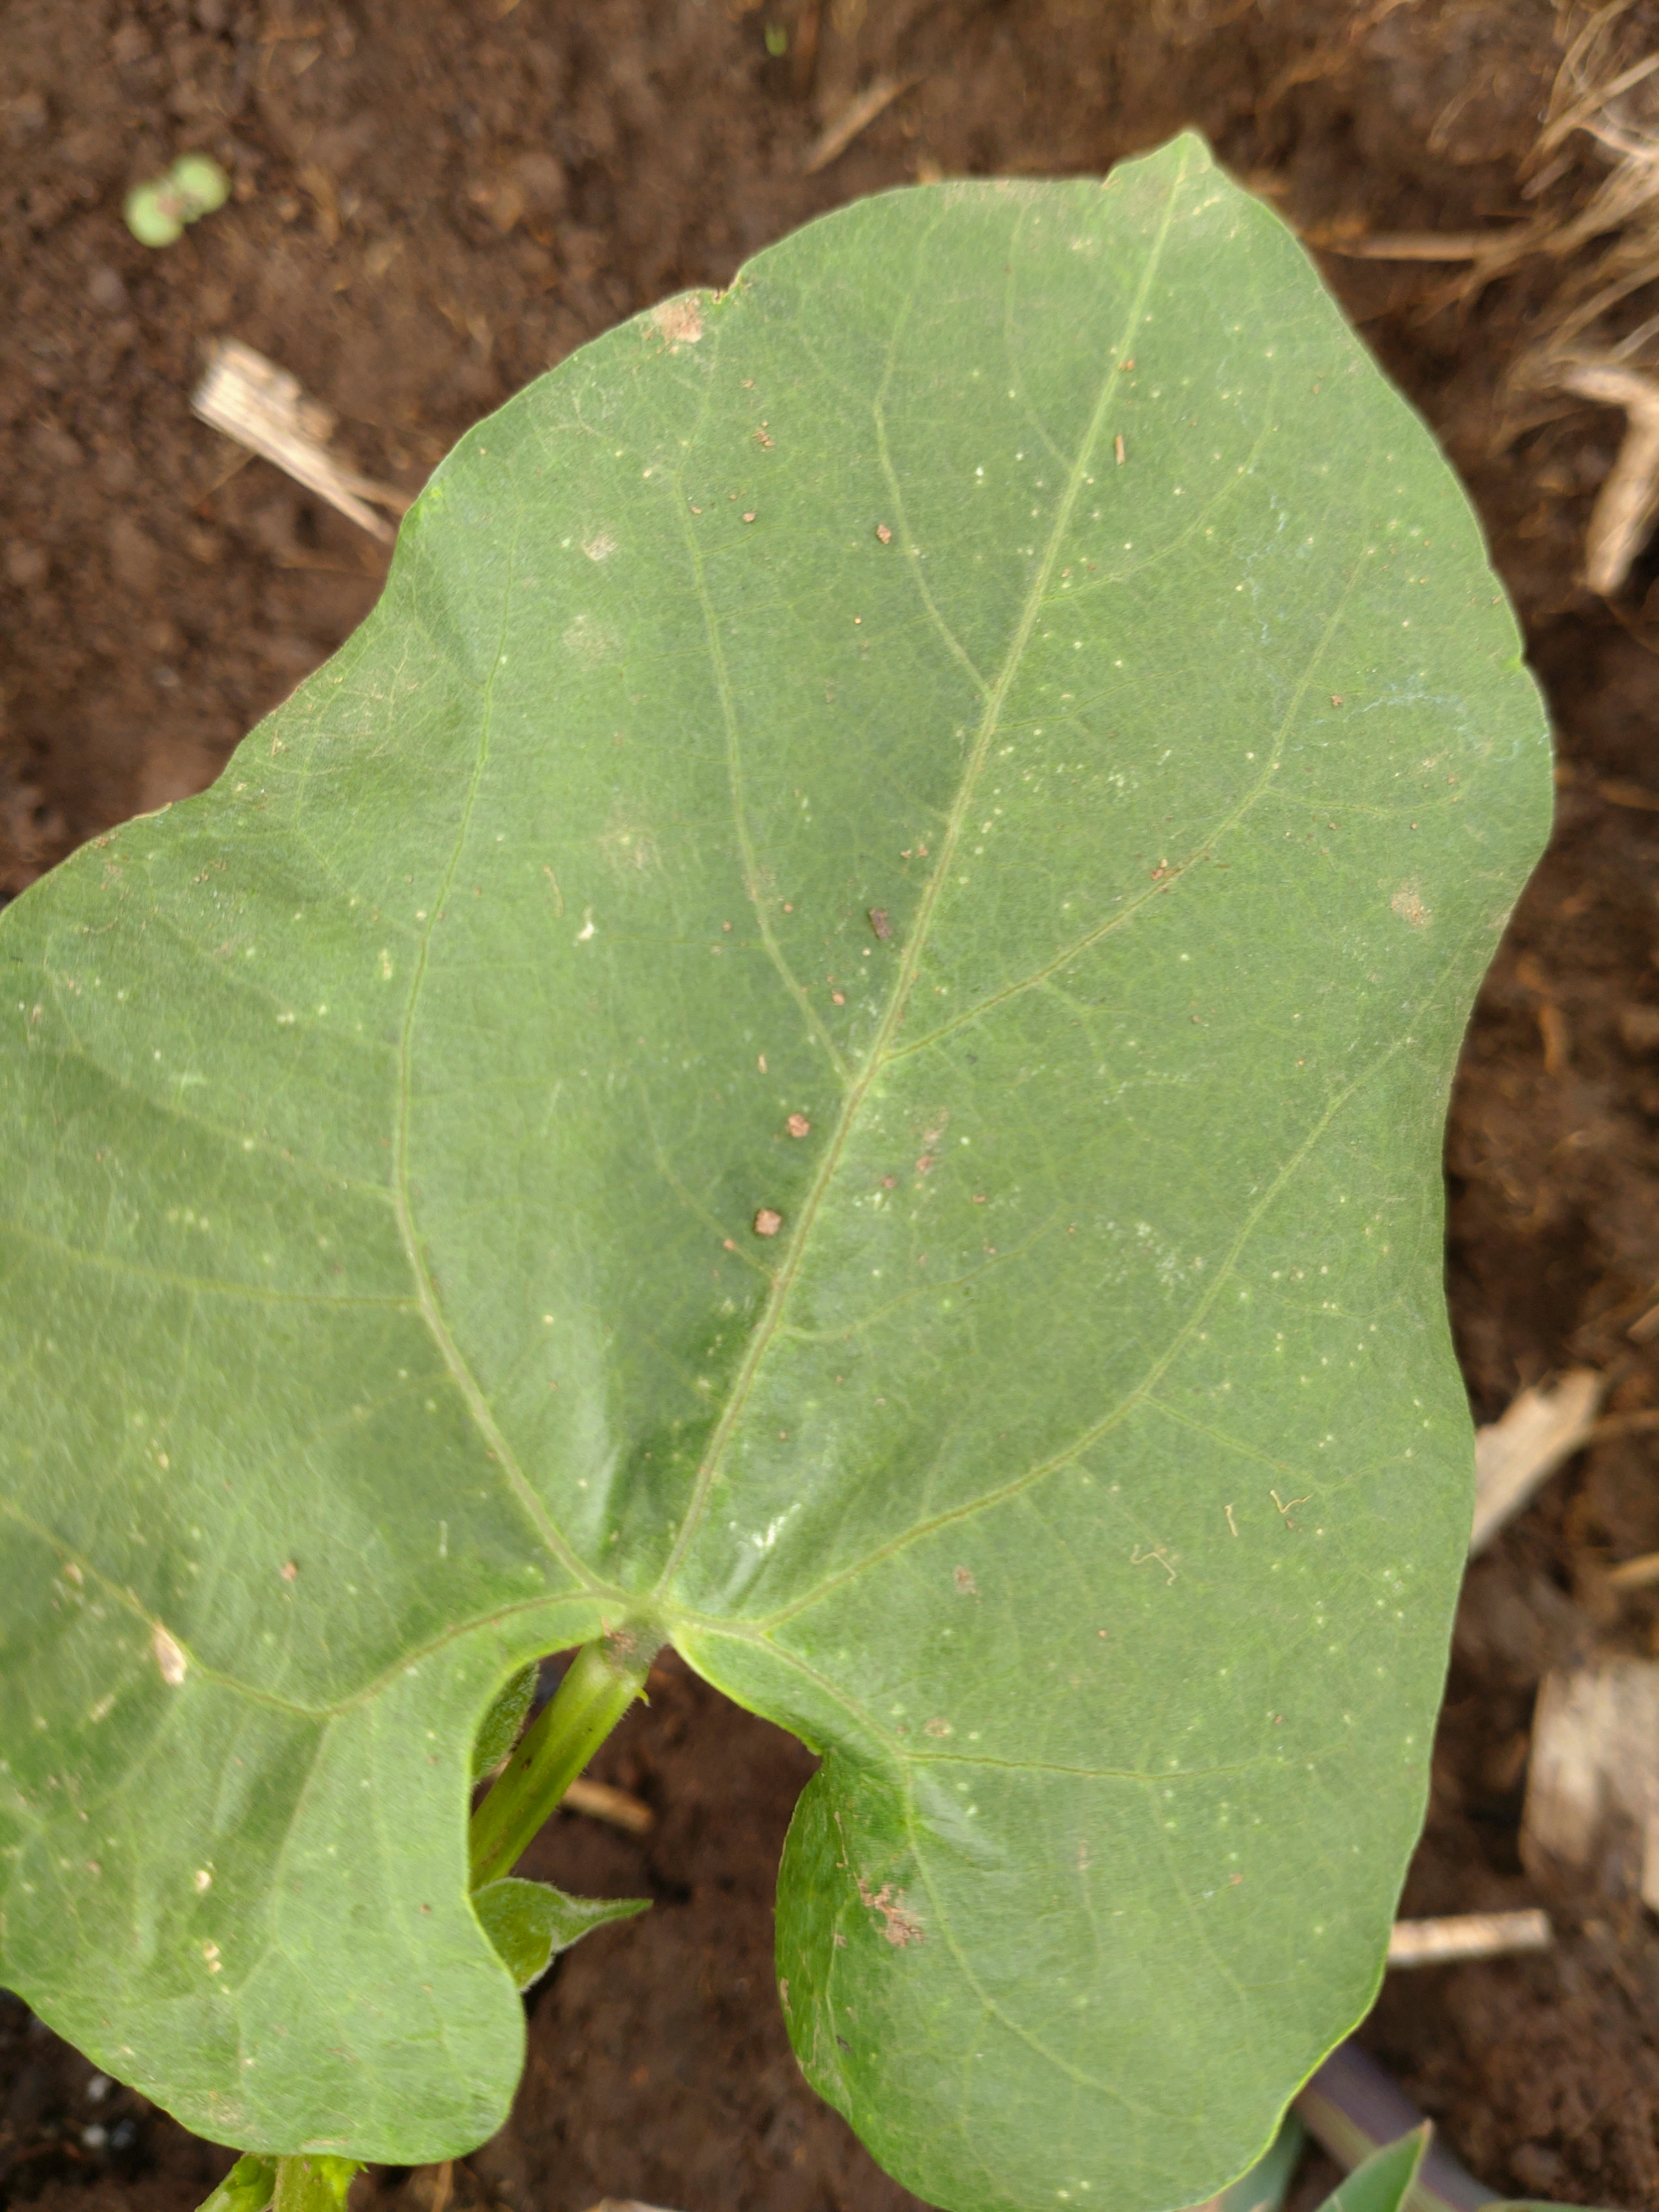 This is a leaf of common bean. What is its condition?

healthy
